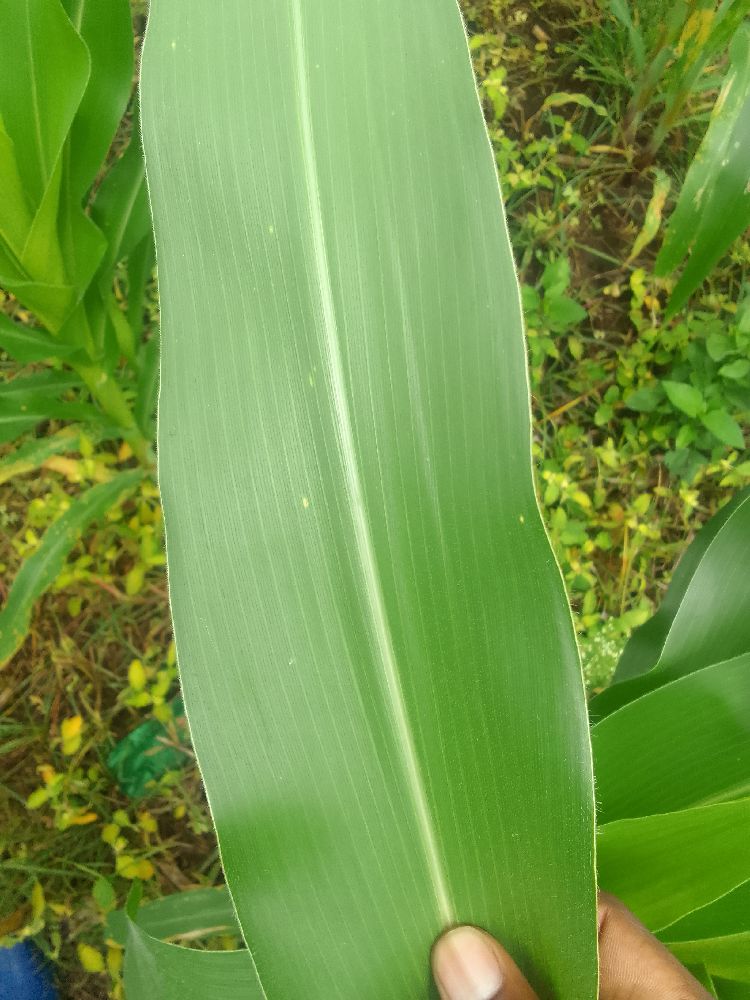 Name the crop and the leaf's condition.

maize, healthy
